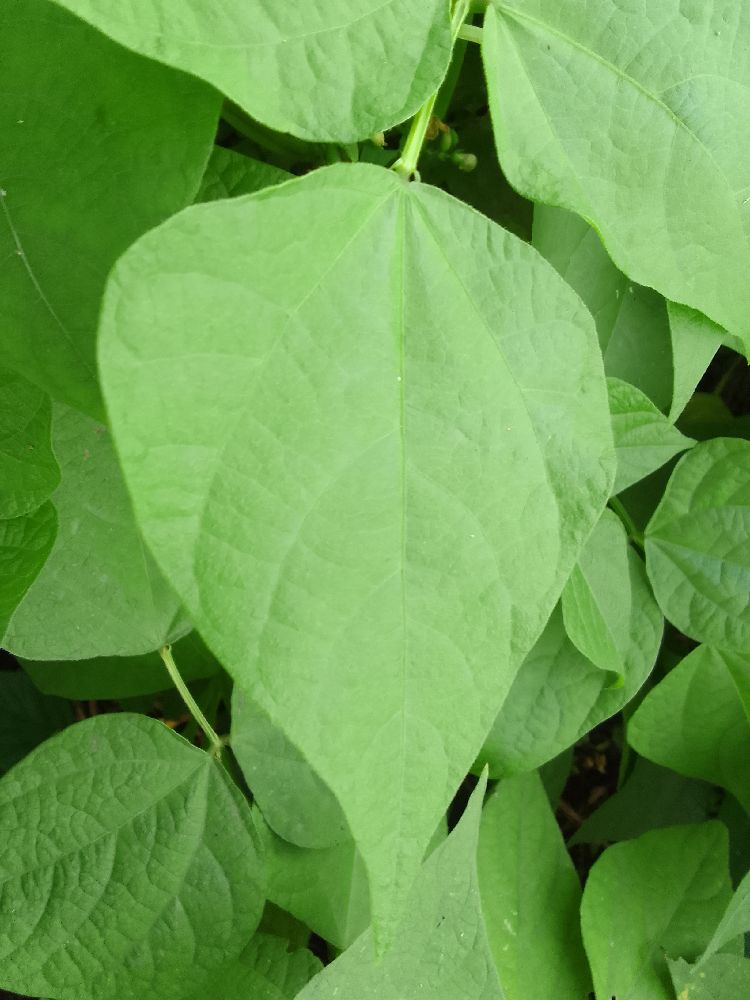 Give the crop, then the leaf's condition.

common bean, healthy
